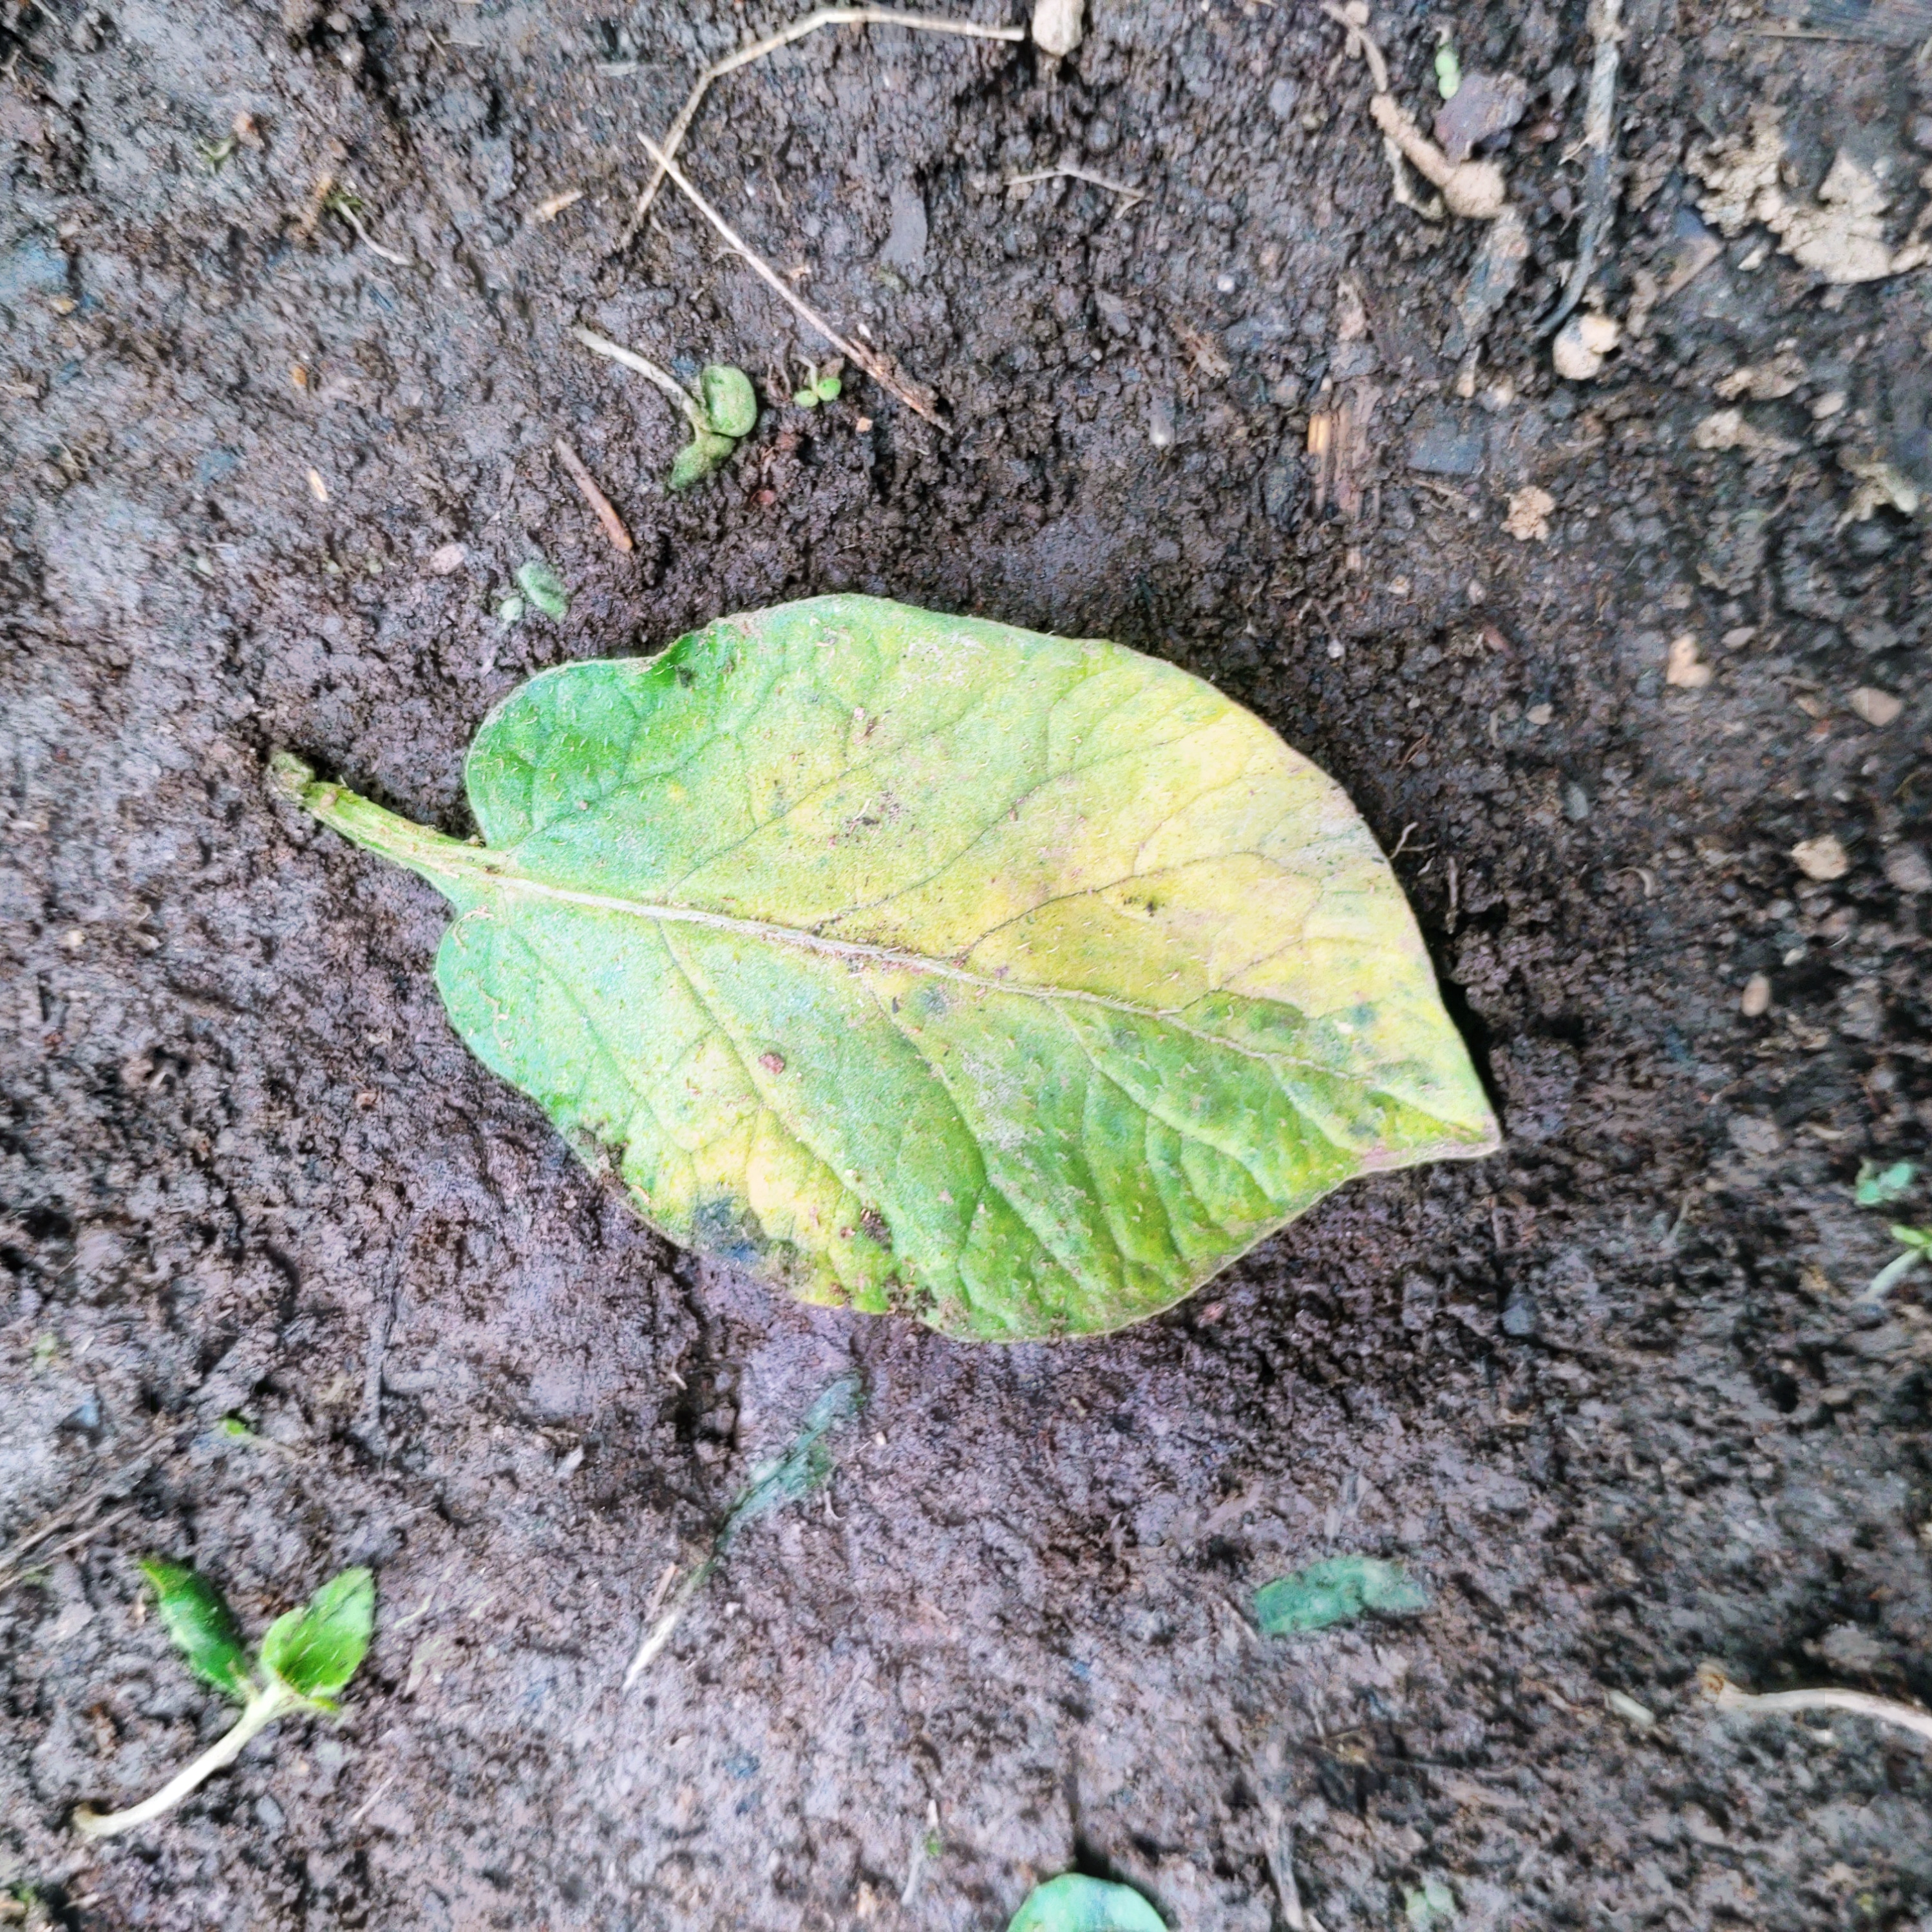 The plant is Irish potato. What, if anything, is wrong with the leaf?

late blight
